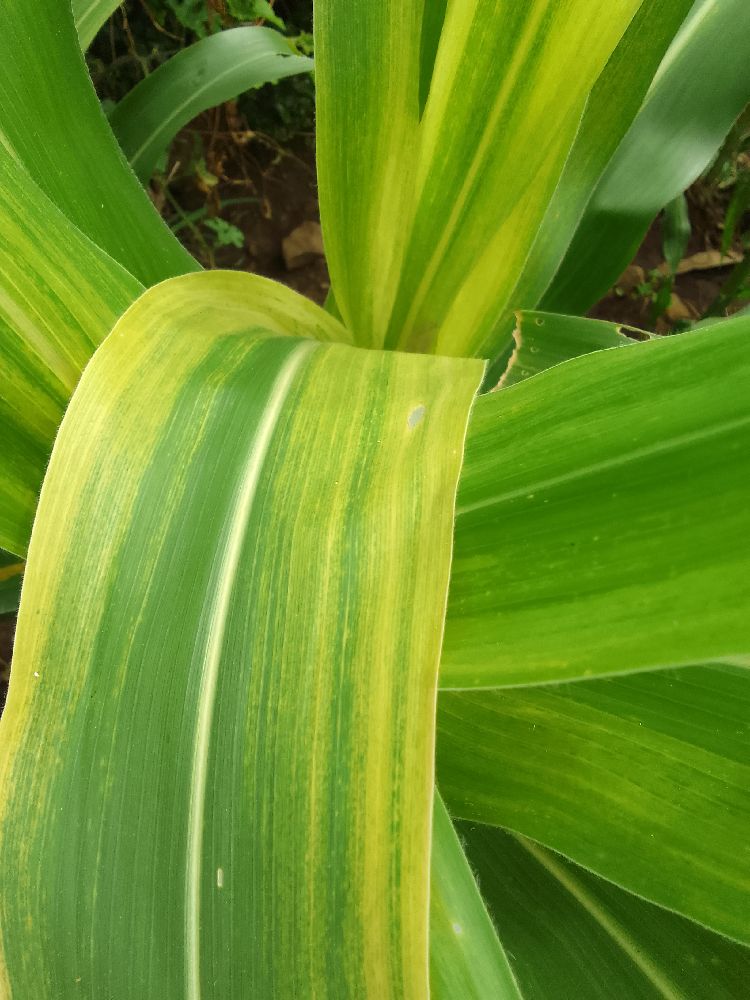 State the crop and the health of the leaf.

maize, maize lethal necrosis
